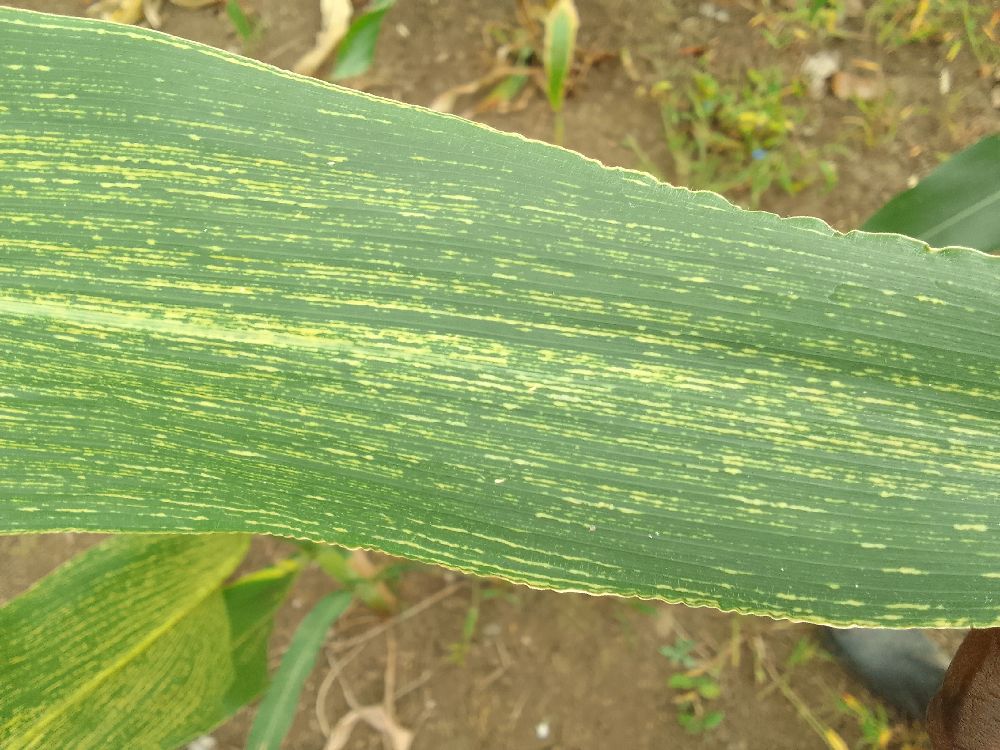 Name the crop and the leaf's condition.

maize, maize streak virus
